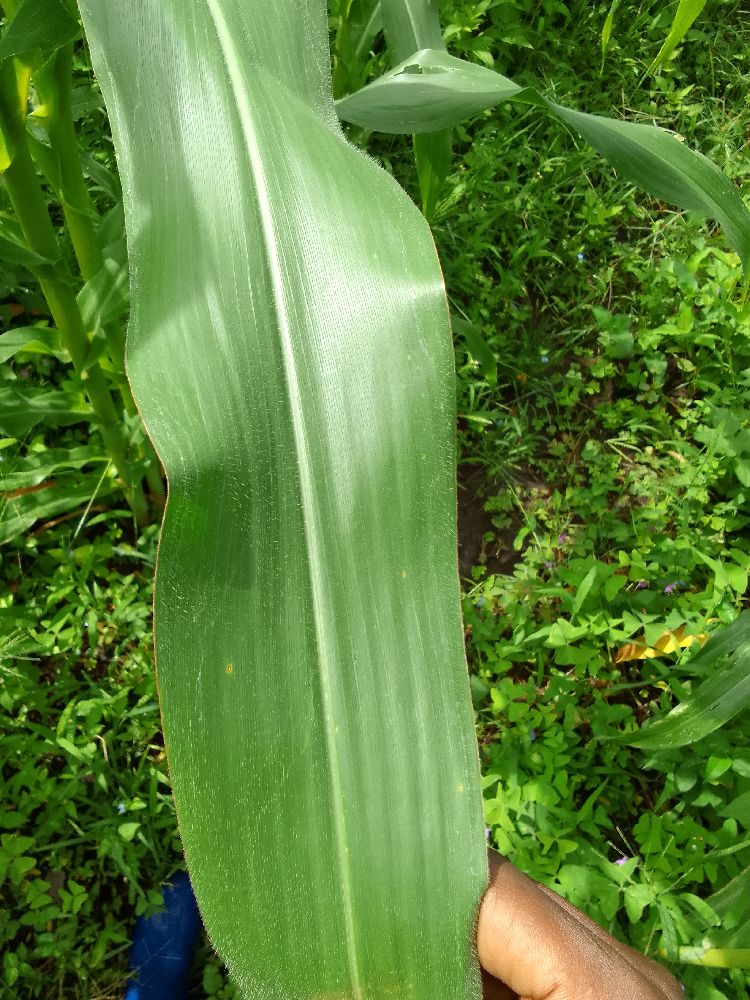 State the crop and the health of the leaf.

maize, healthy
